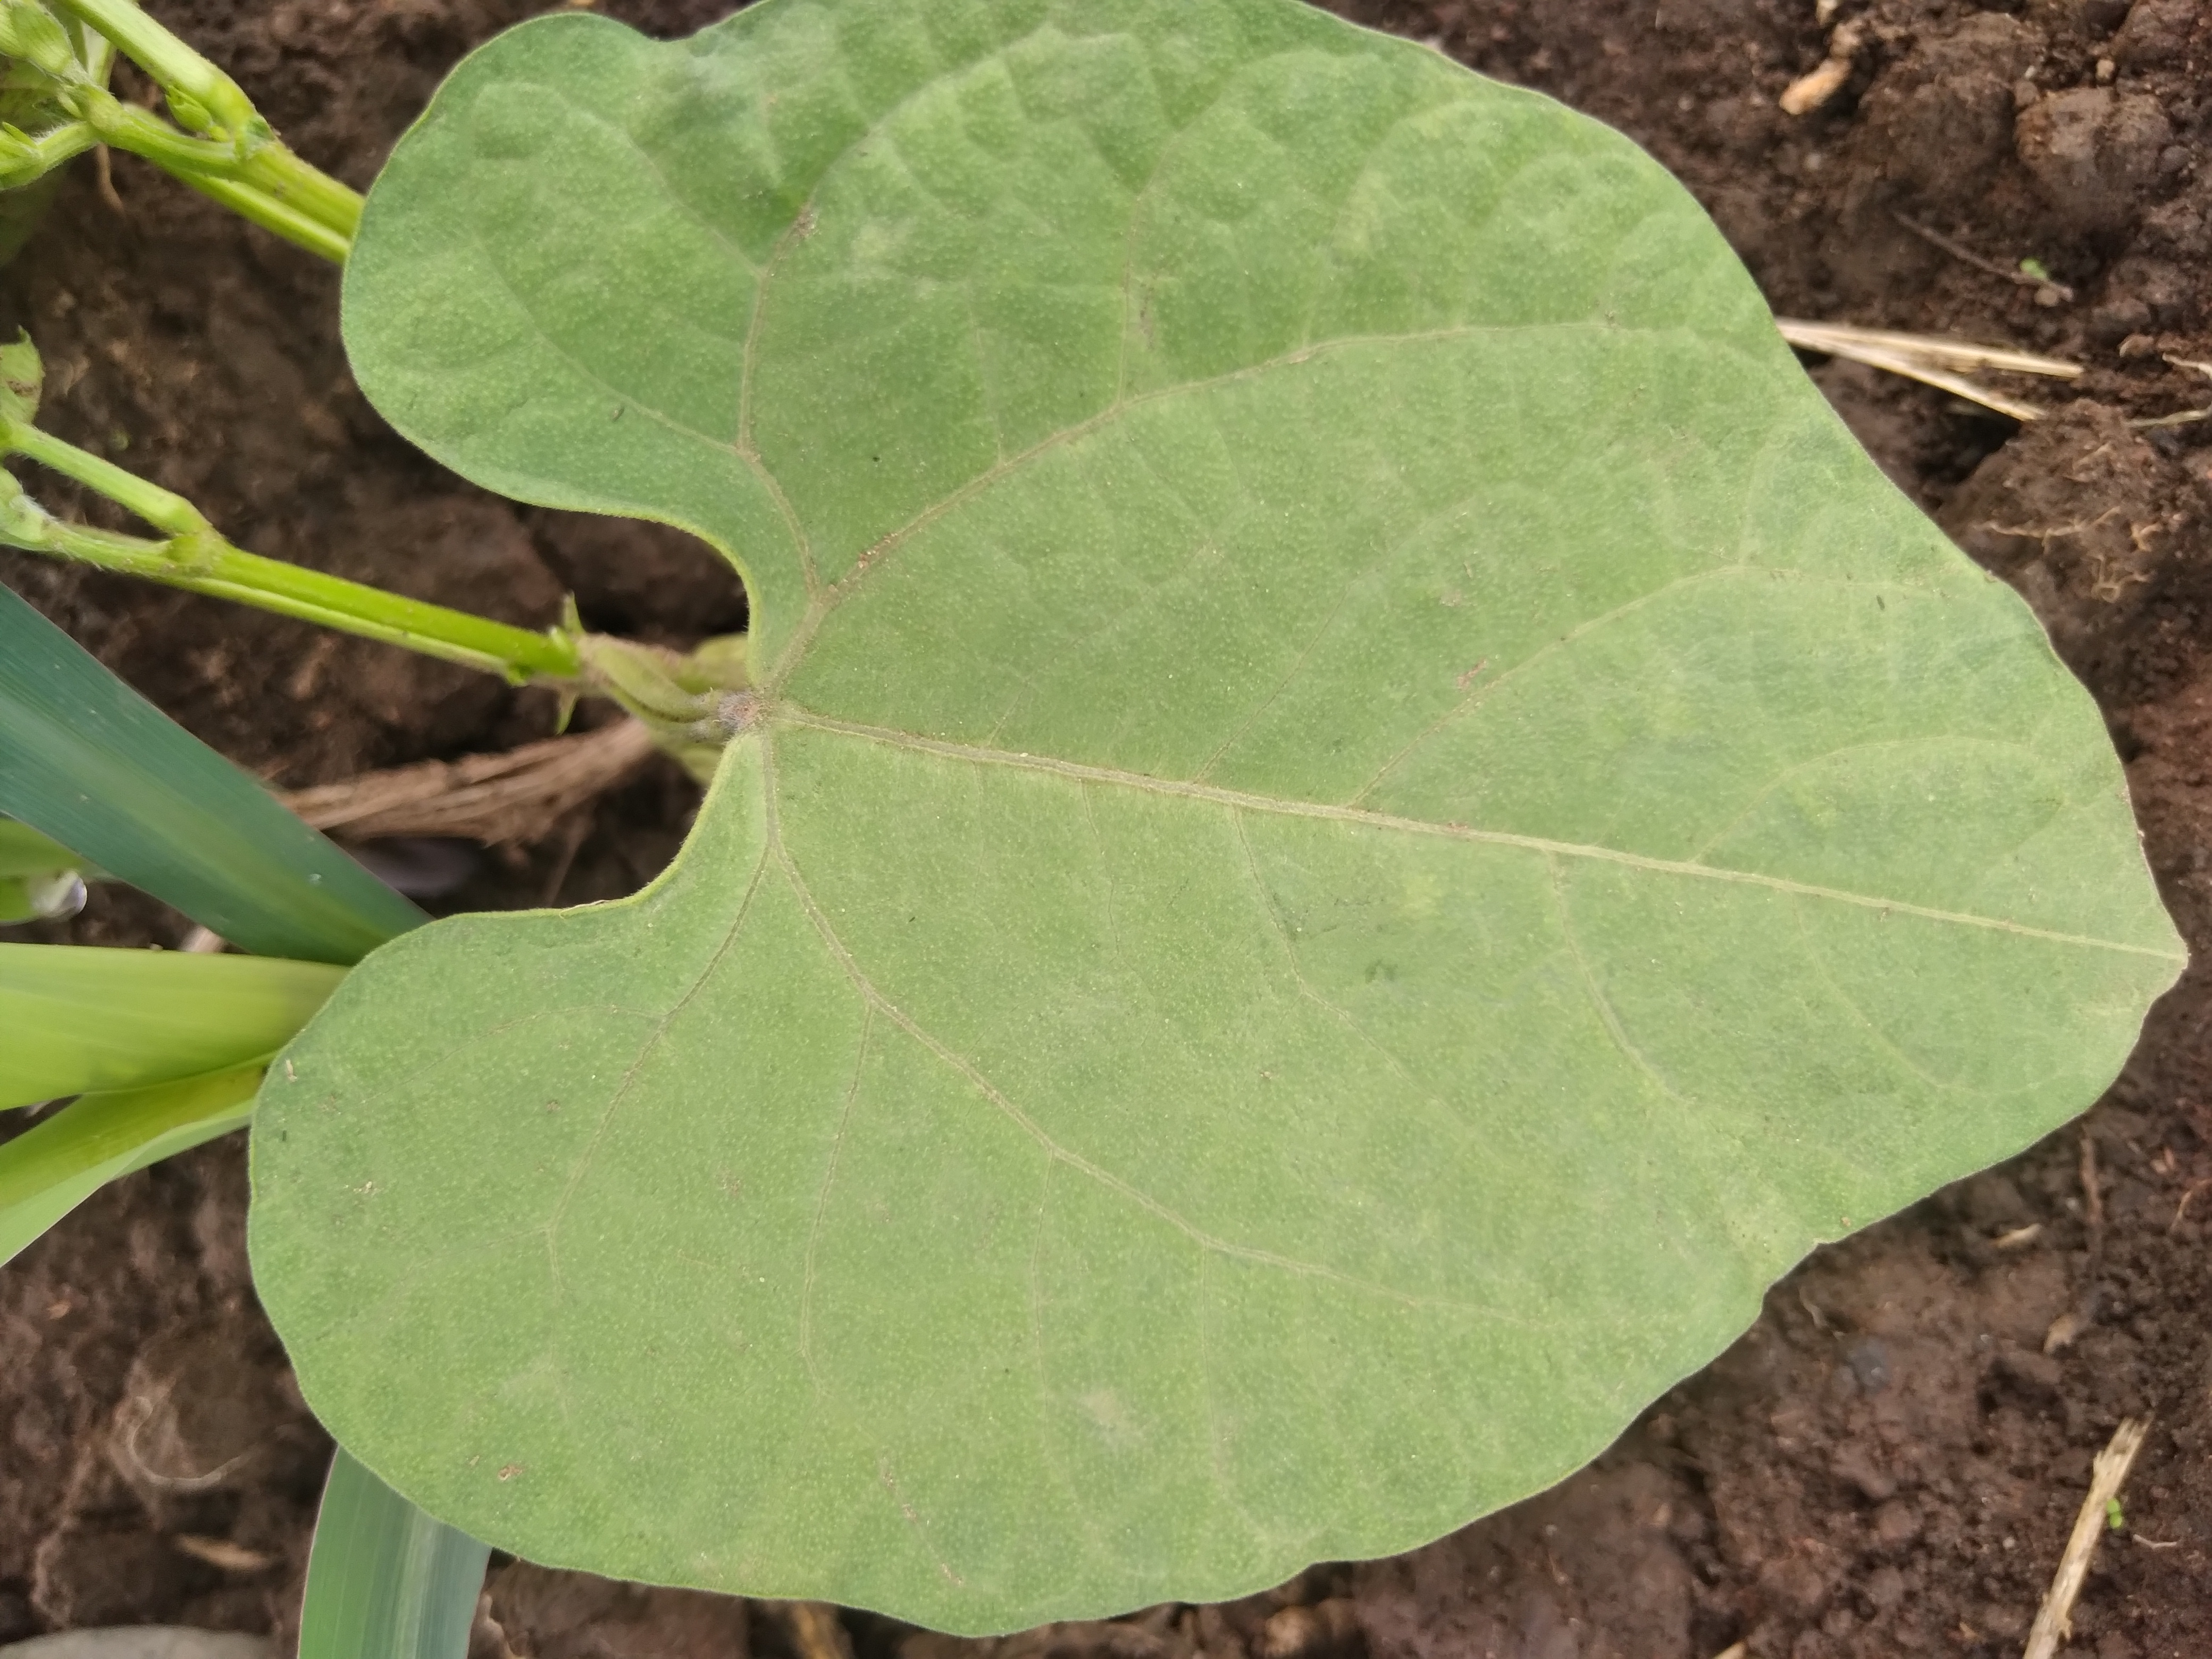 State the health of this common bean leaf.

healthy
